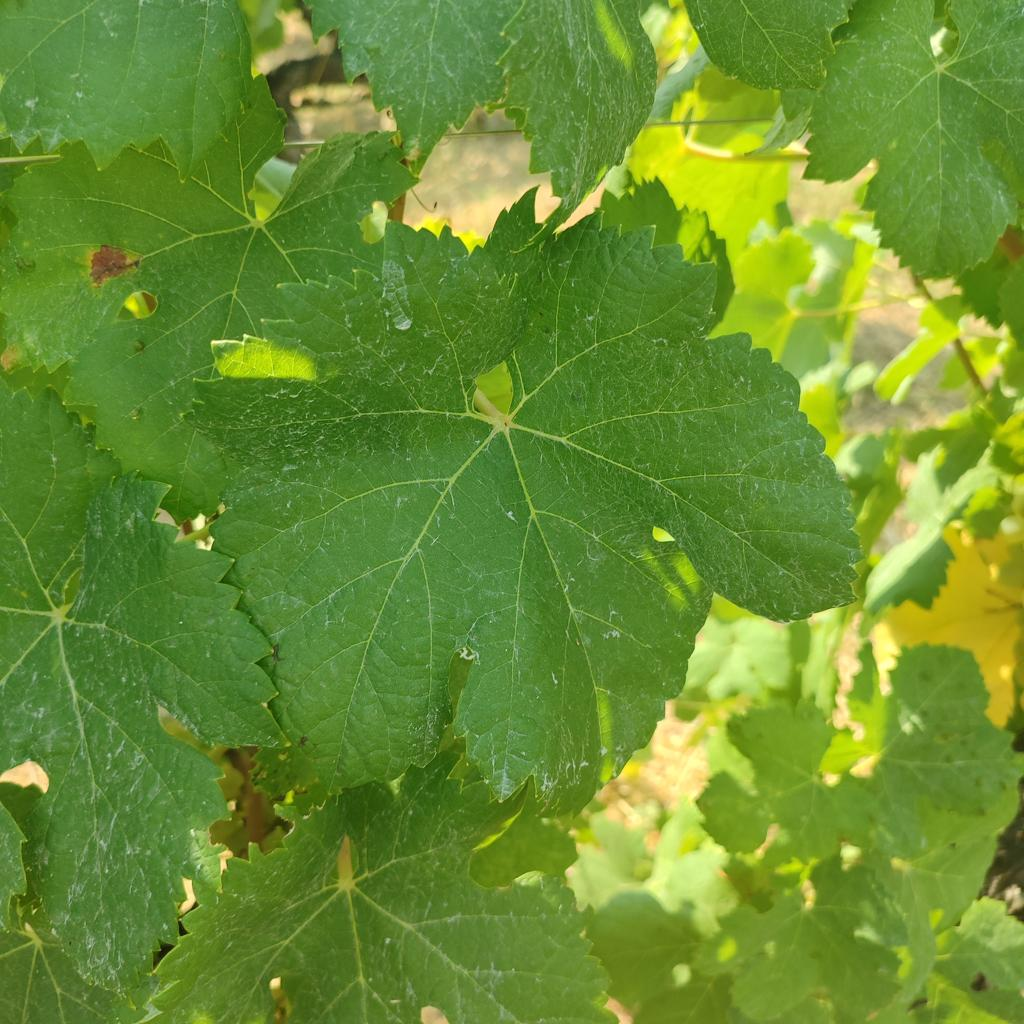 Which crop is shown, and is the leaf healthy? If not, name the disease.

grapevine, healthy
